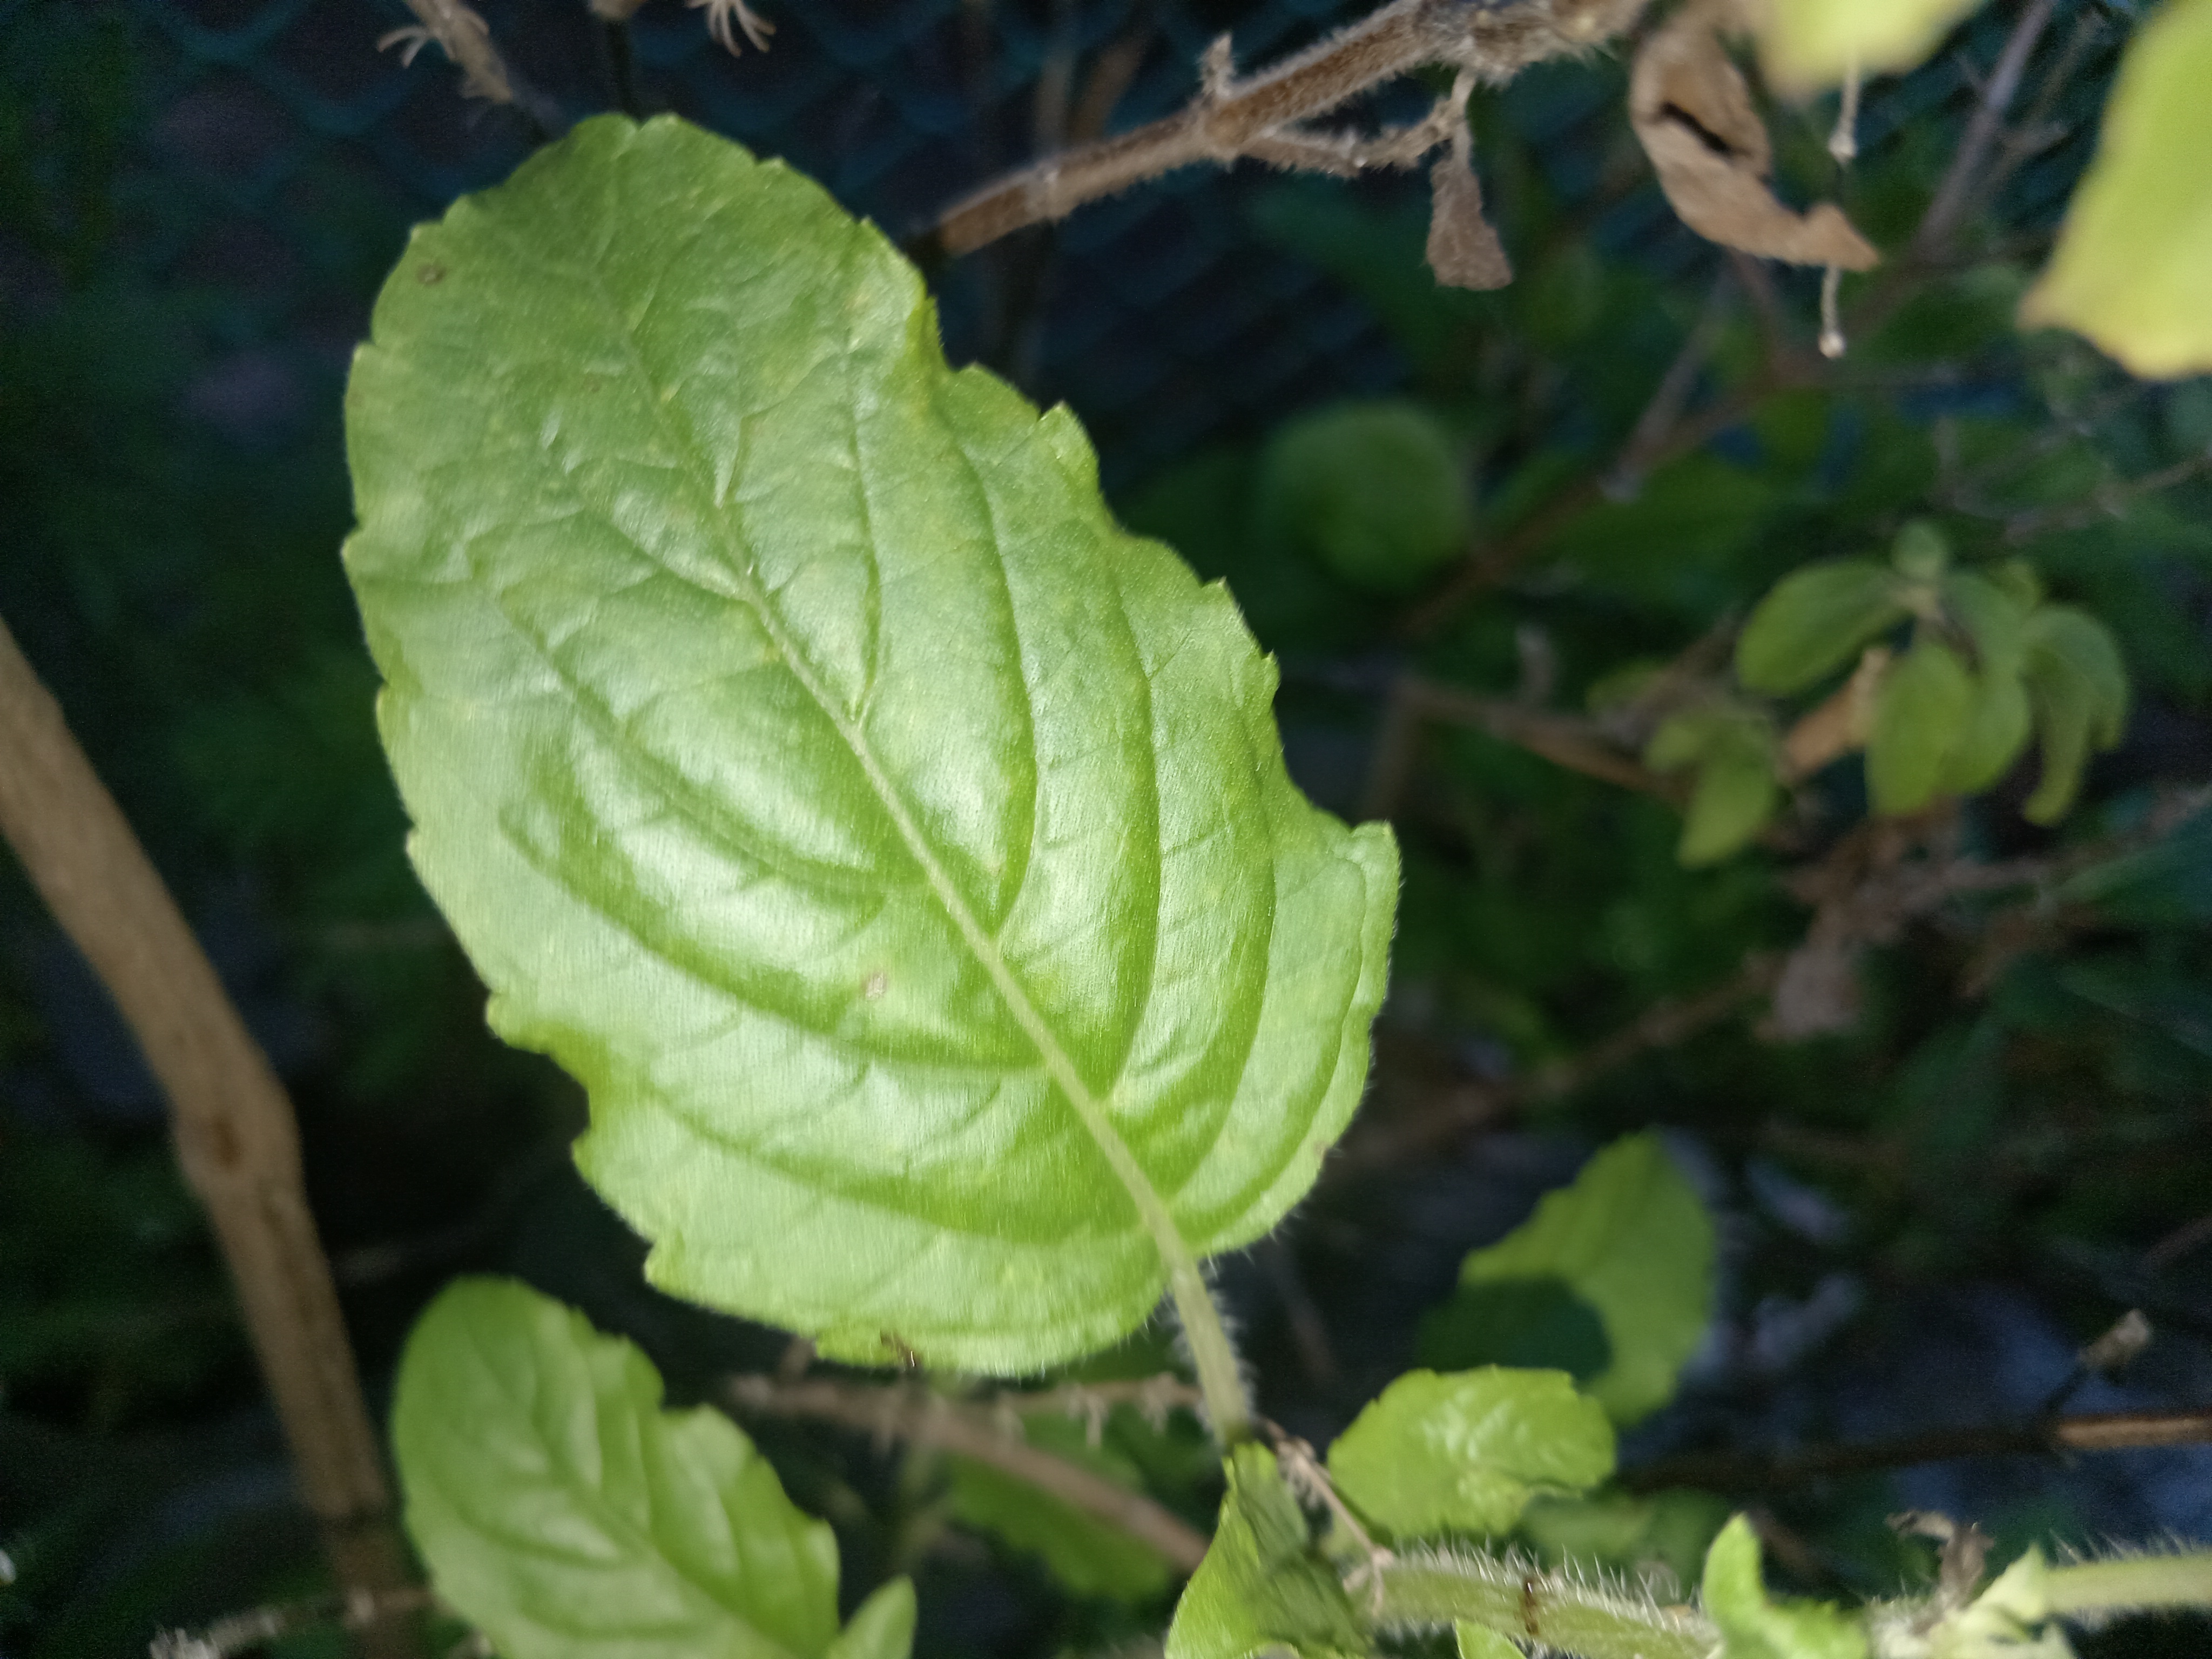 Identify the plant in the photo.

tulshi
